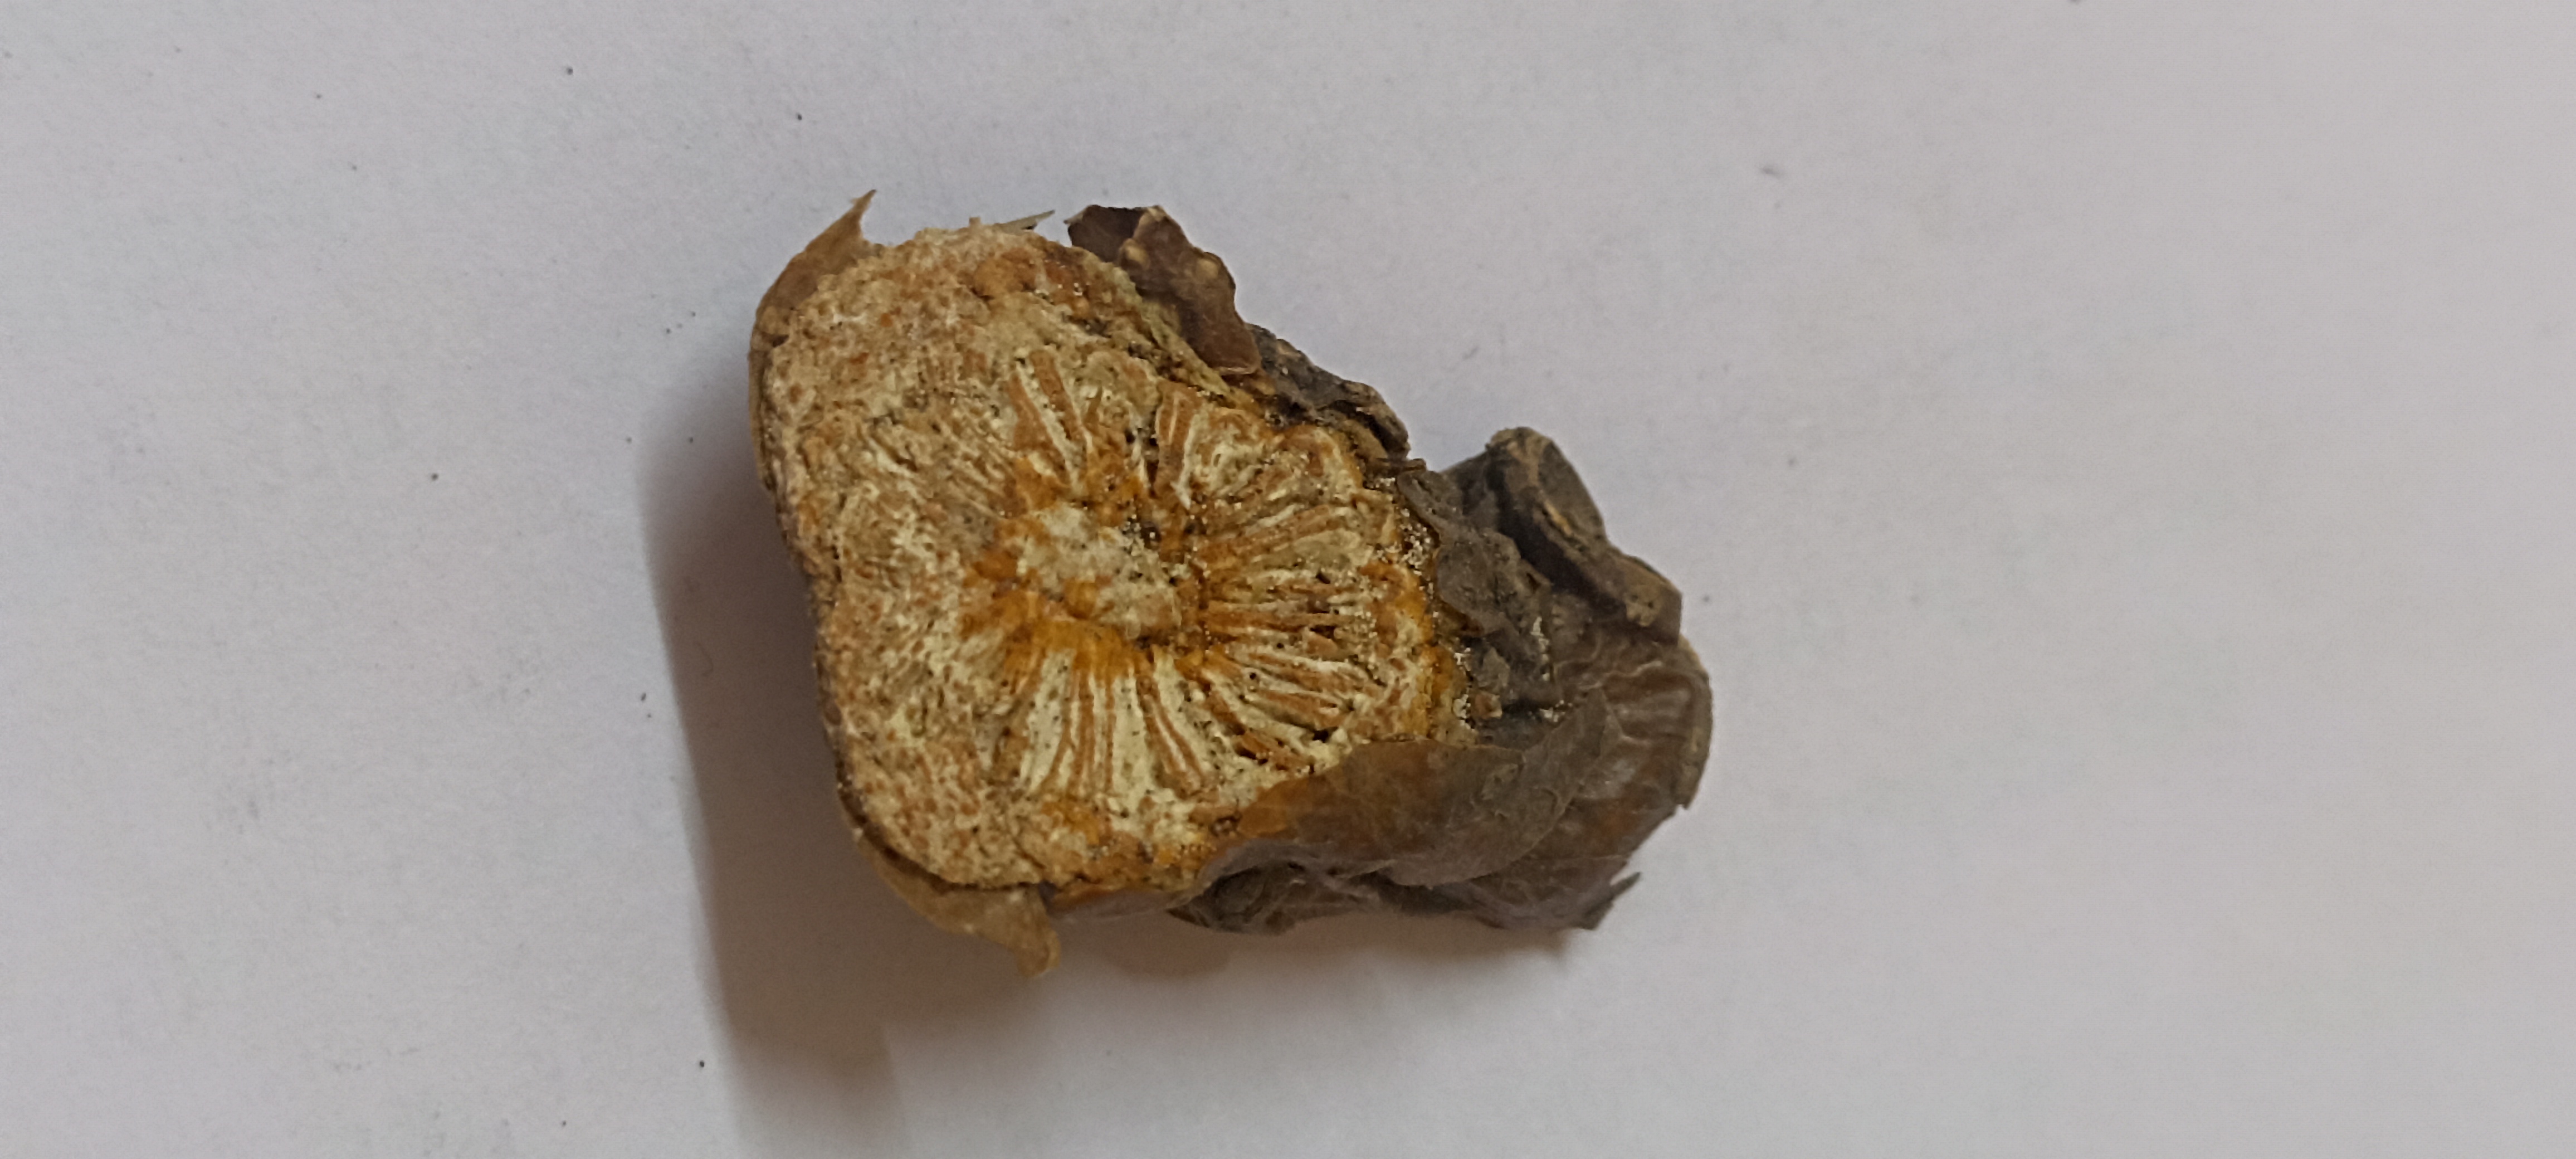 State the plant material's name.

gulvel
